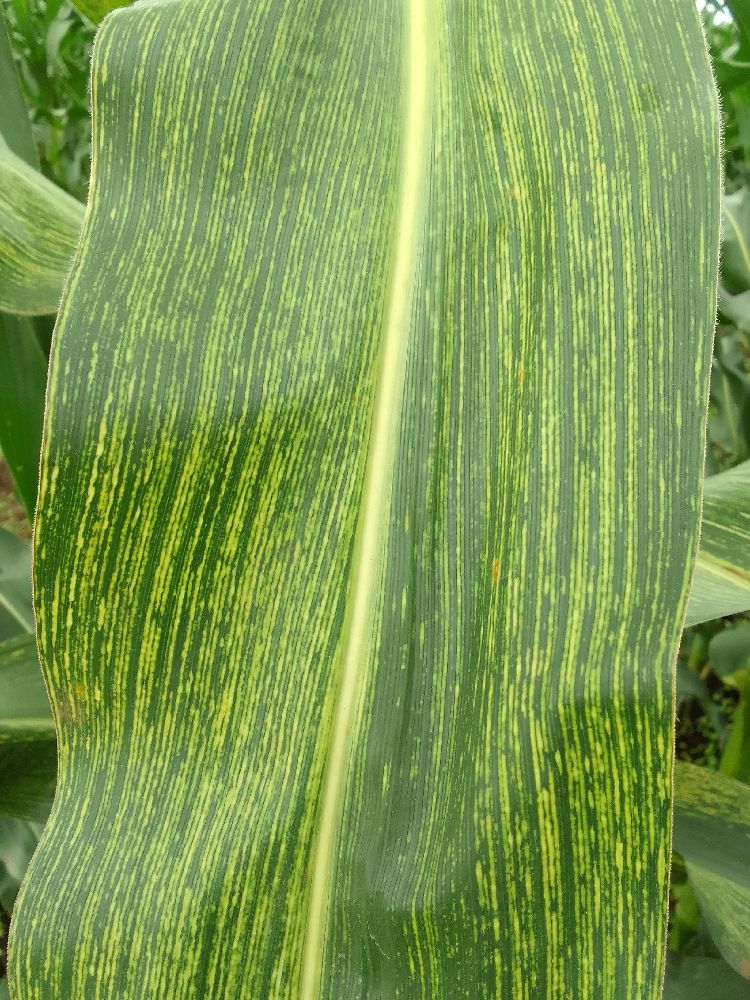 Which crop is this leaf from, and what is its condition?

maize, maize streak virus
